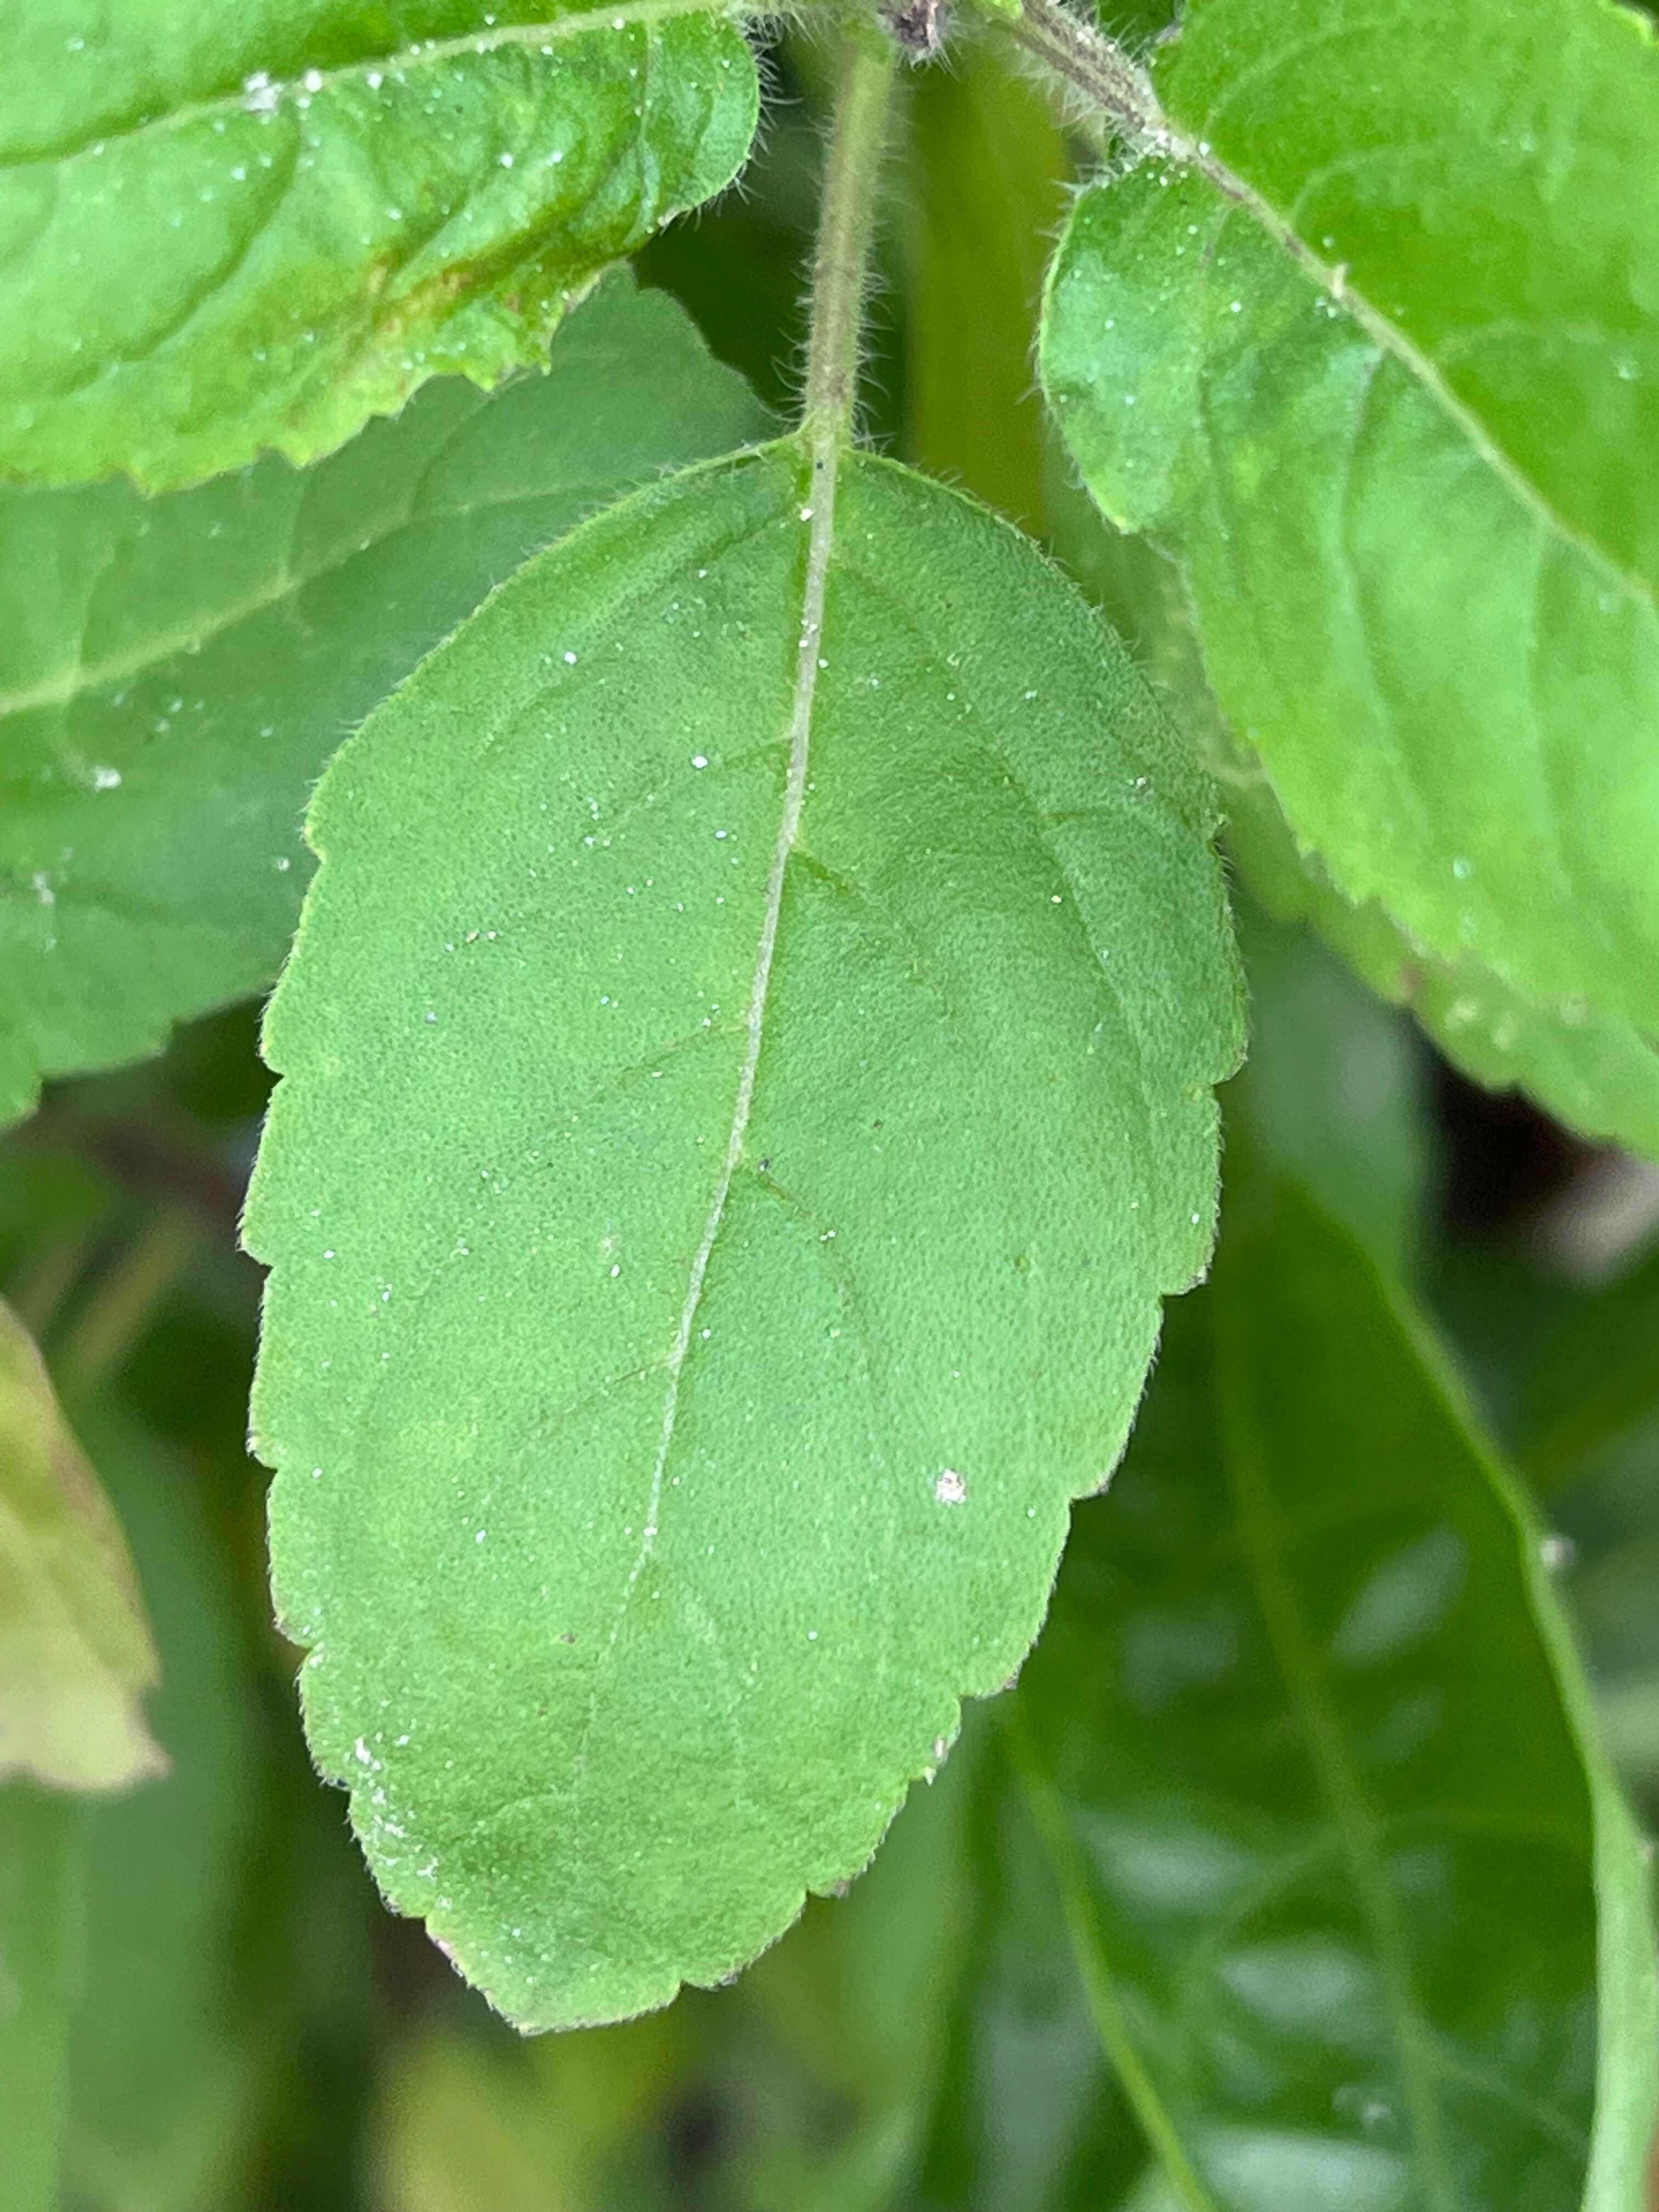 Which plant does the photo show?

tulshi
